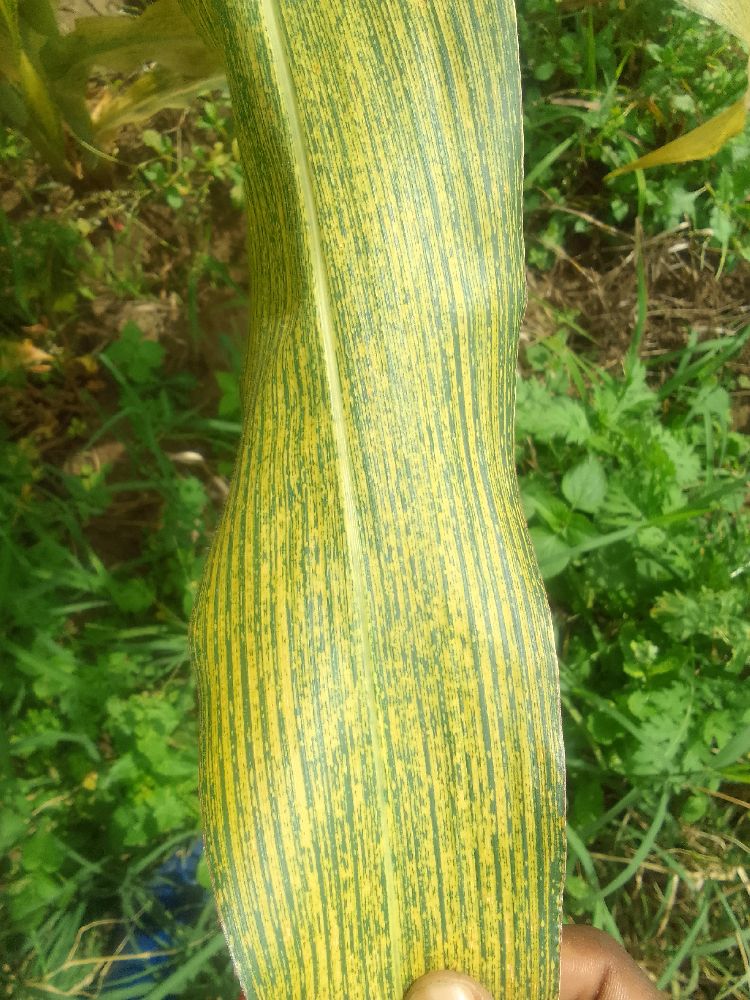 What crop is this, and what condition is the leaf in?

maize, maize streak virus
